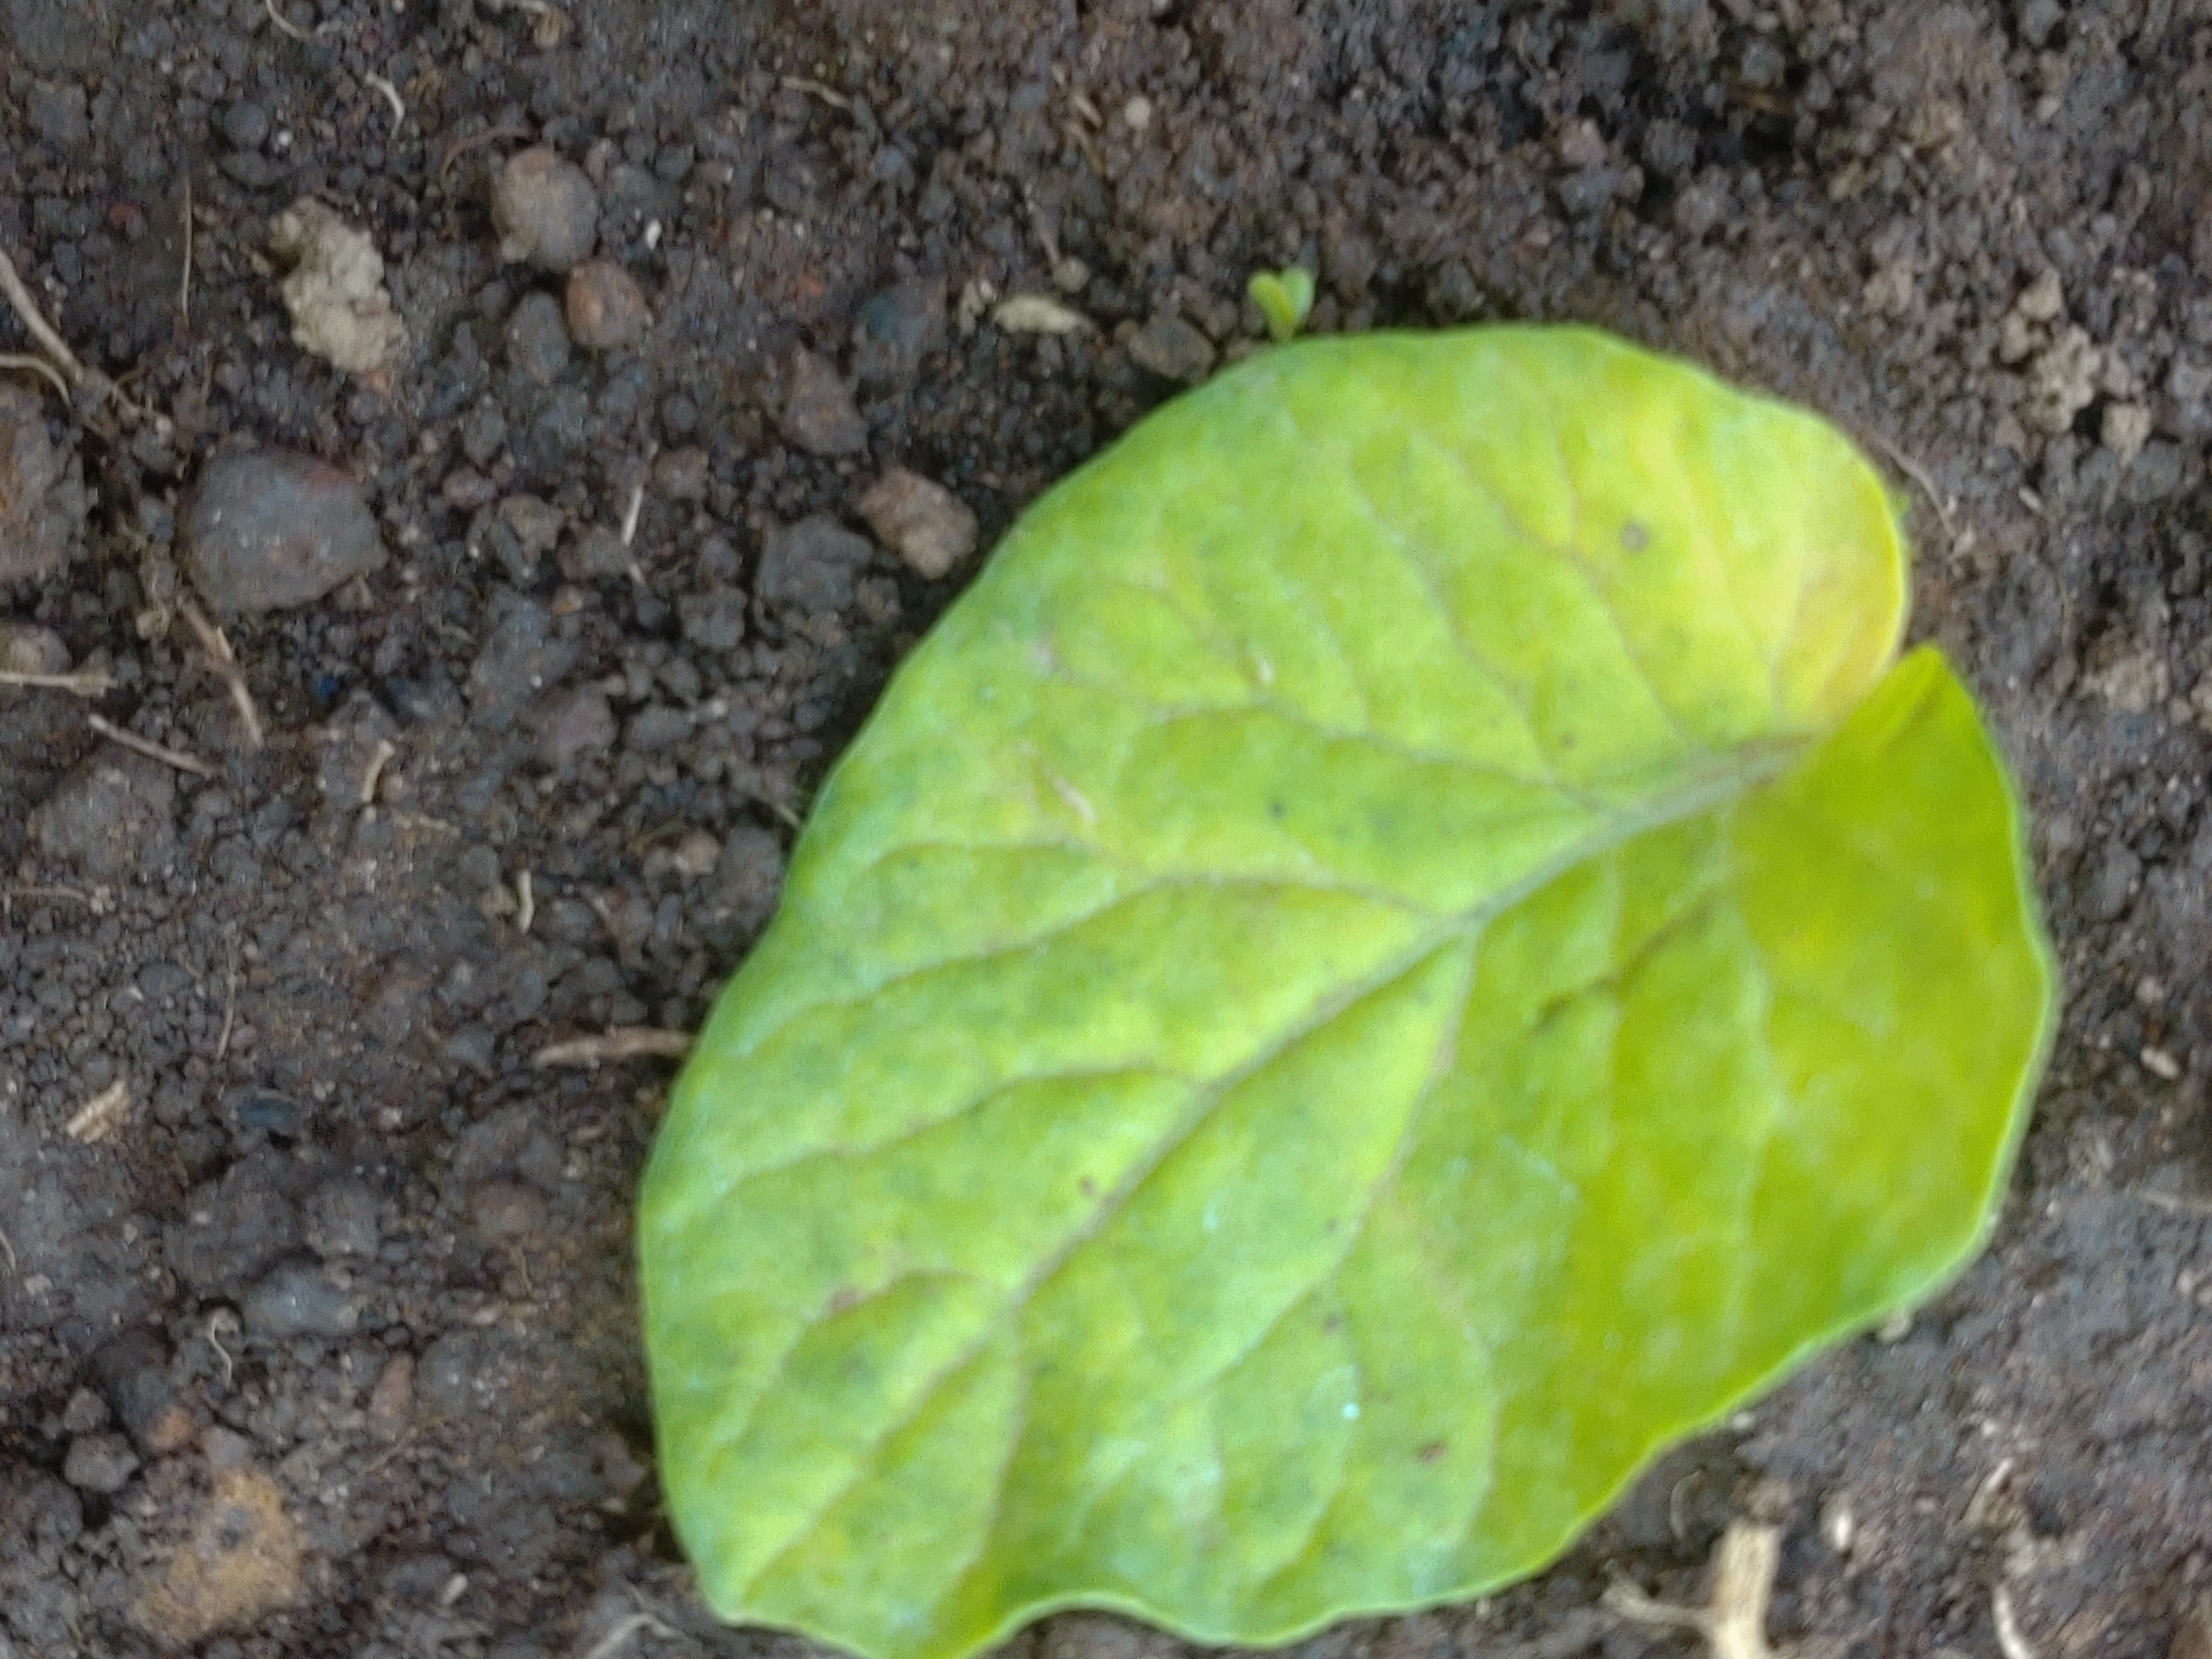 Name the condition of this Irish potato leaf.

late blight
